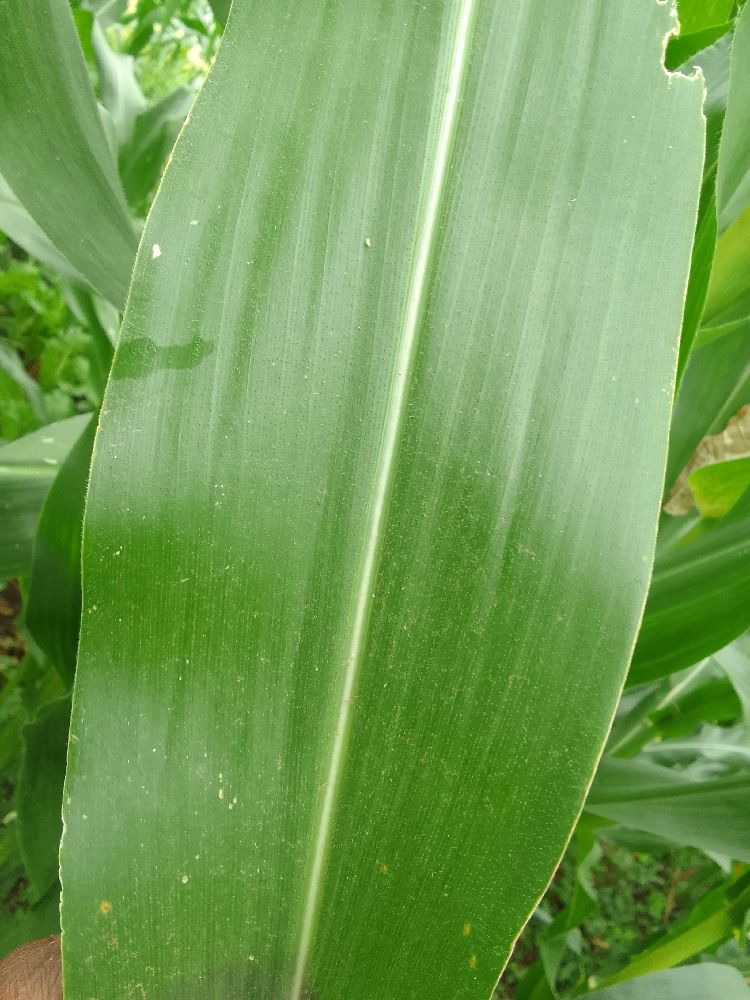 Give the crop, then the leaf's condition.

maize, healthy
